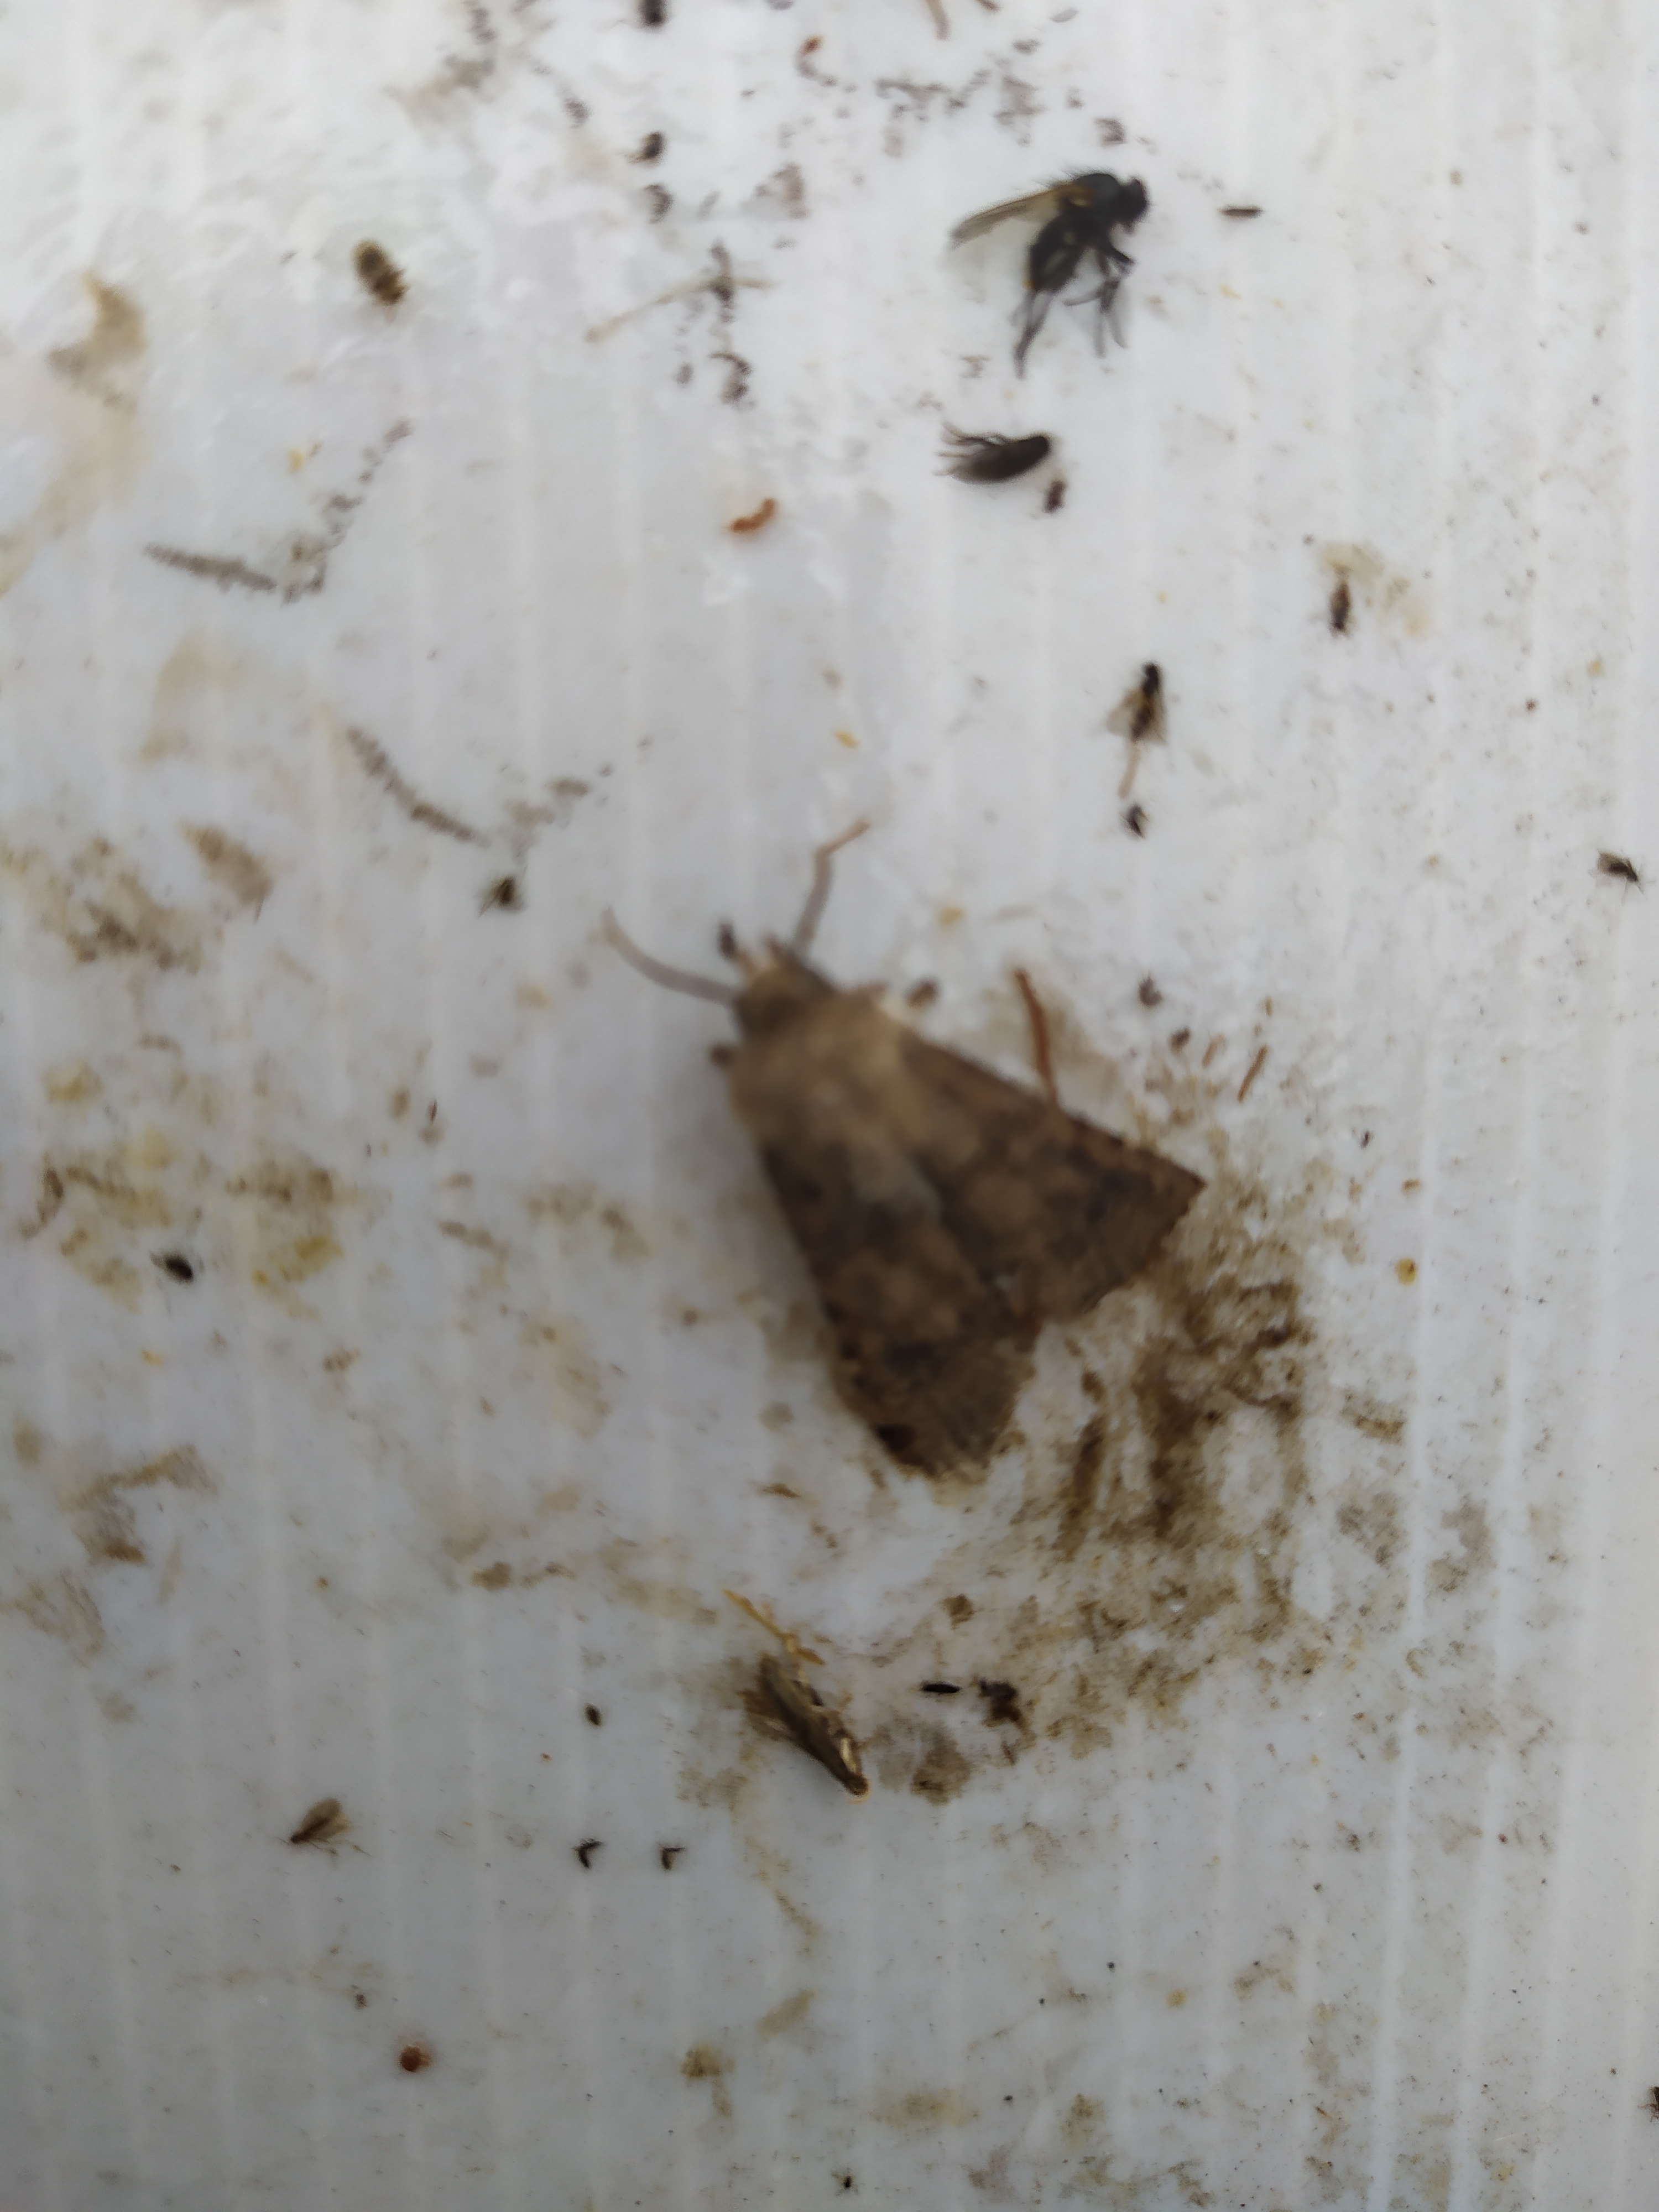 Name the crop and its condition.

beet, unaffected
